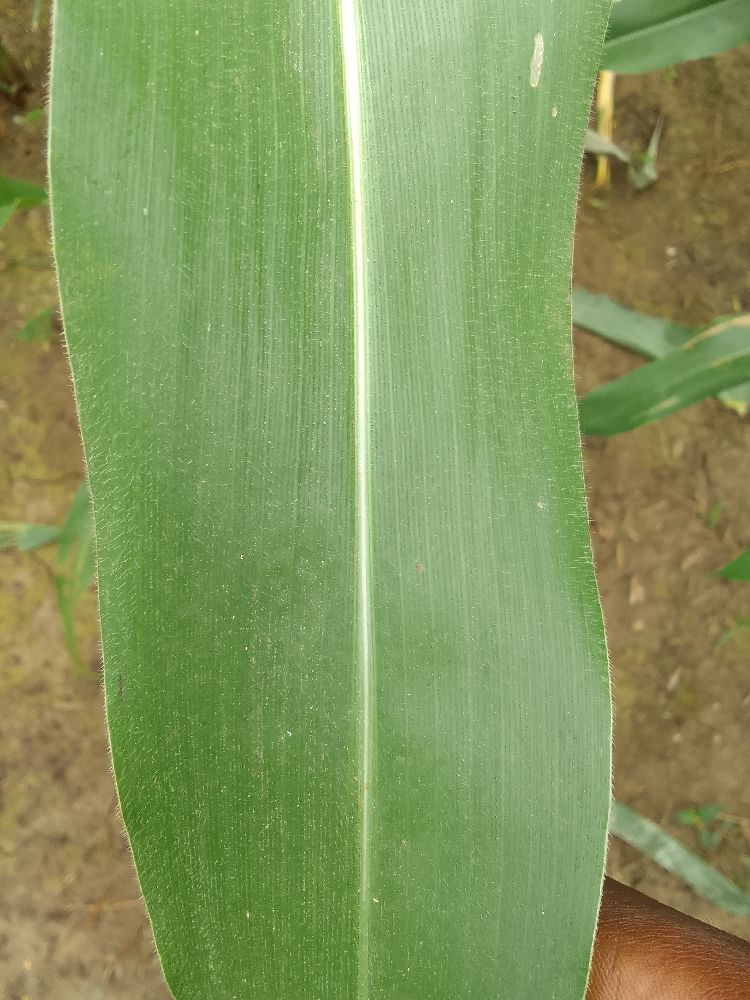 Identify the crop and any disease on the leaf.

maize, healthy
